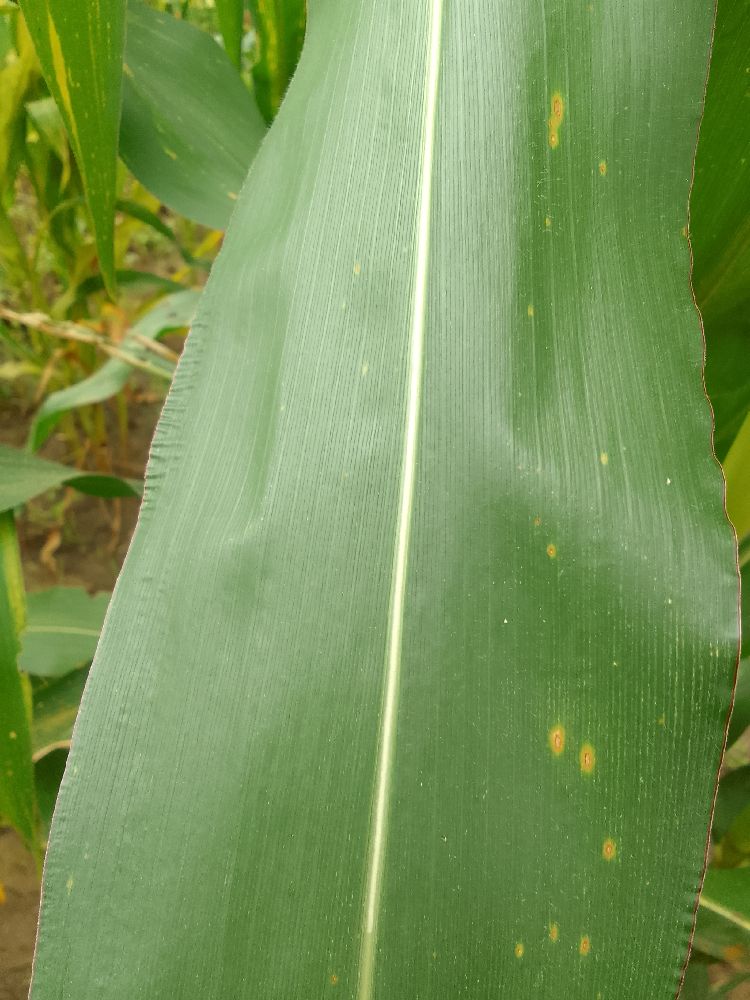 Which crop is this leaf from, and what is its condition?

maize, healthy
